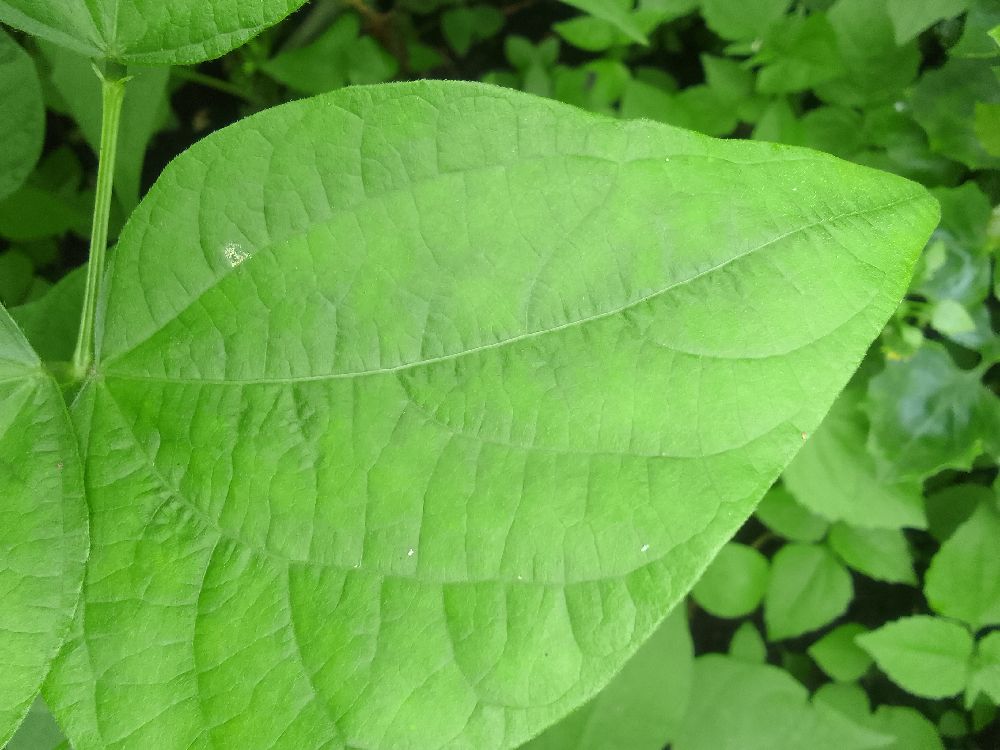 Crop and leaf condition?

common bean, healthy
